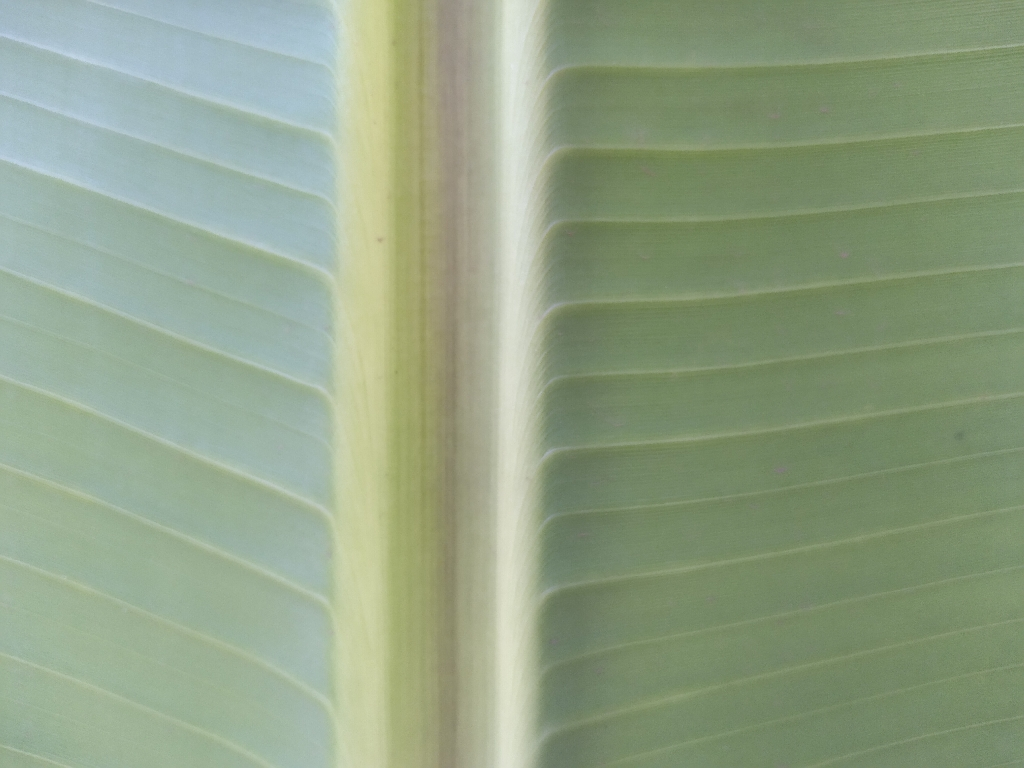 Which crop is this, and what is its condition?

banana, healthy
